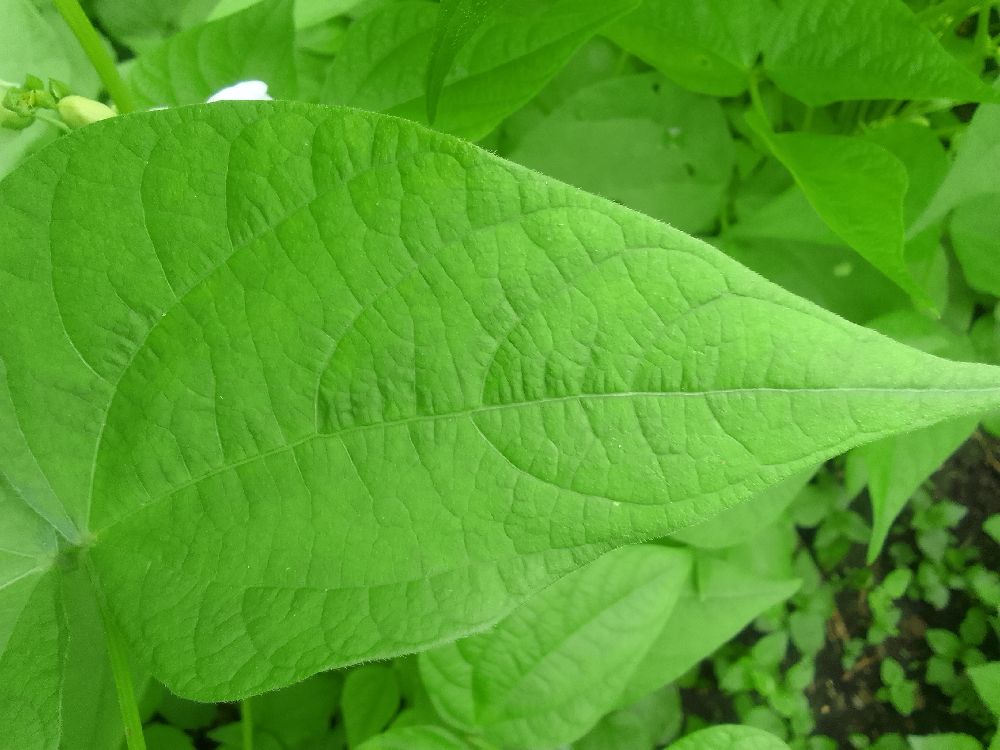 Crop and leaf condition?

common bean, healthy
